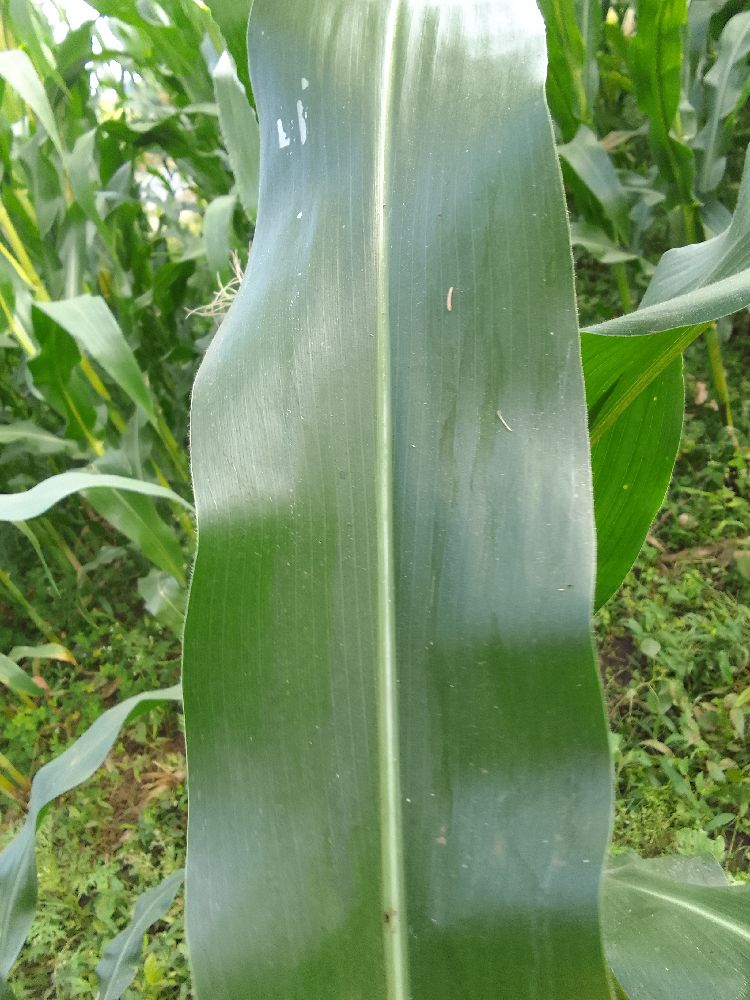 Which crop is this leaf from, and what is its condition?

maize, healthy
